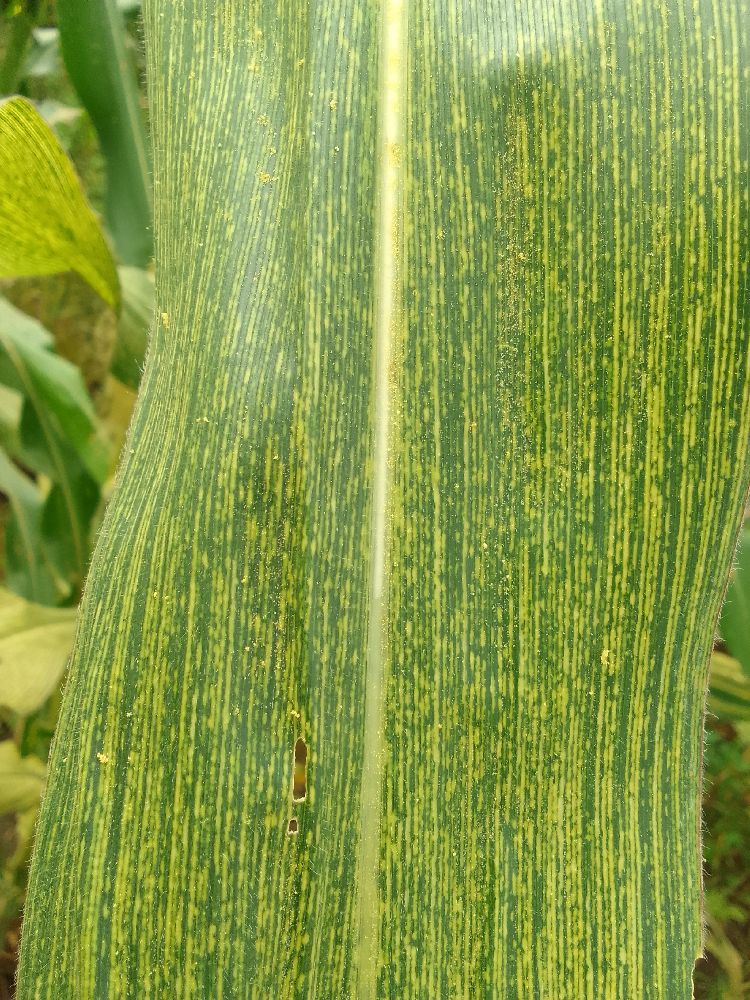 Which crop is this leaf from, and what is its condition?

maize, maize streak virus
